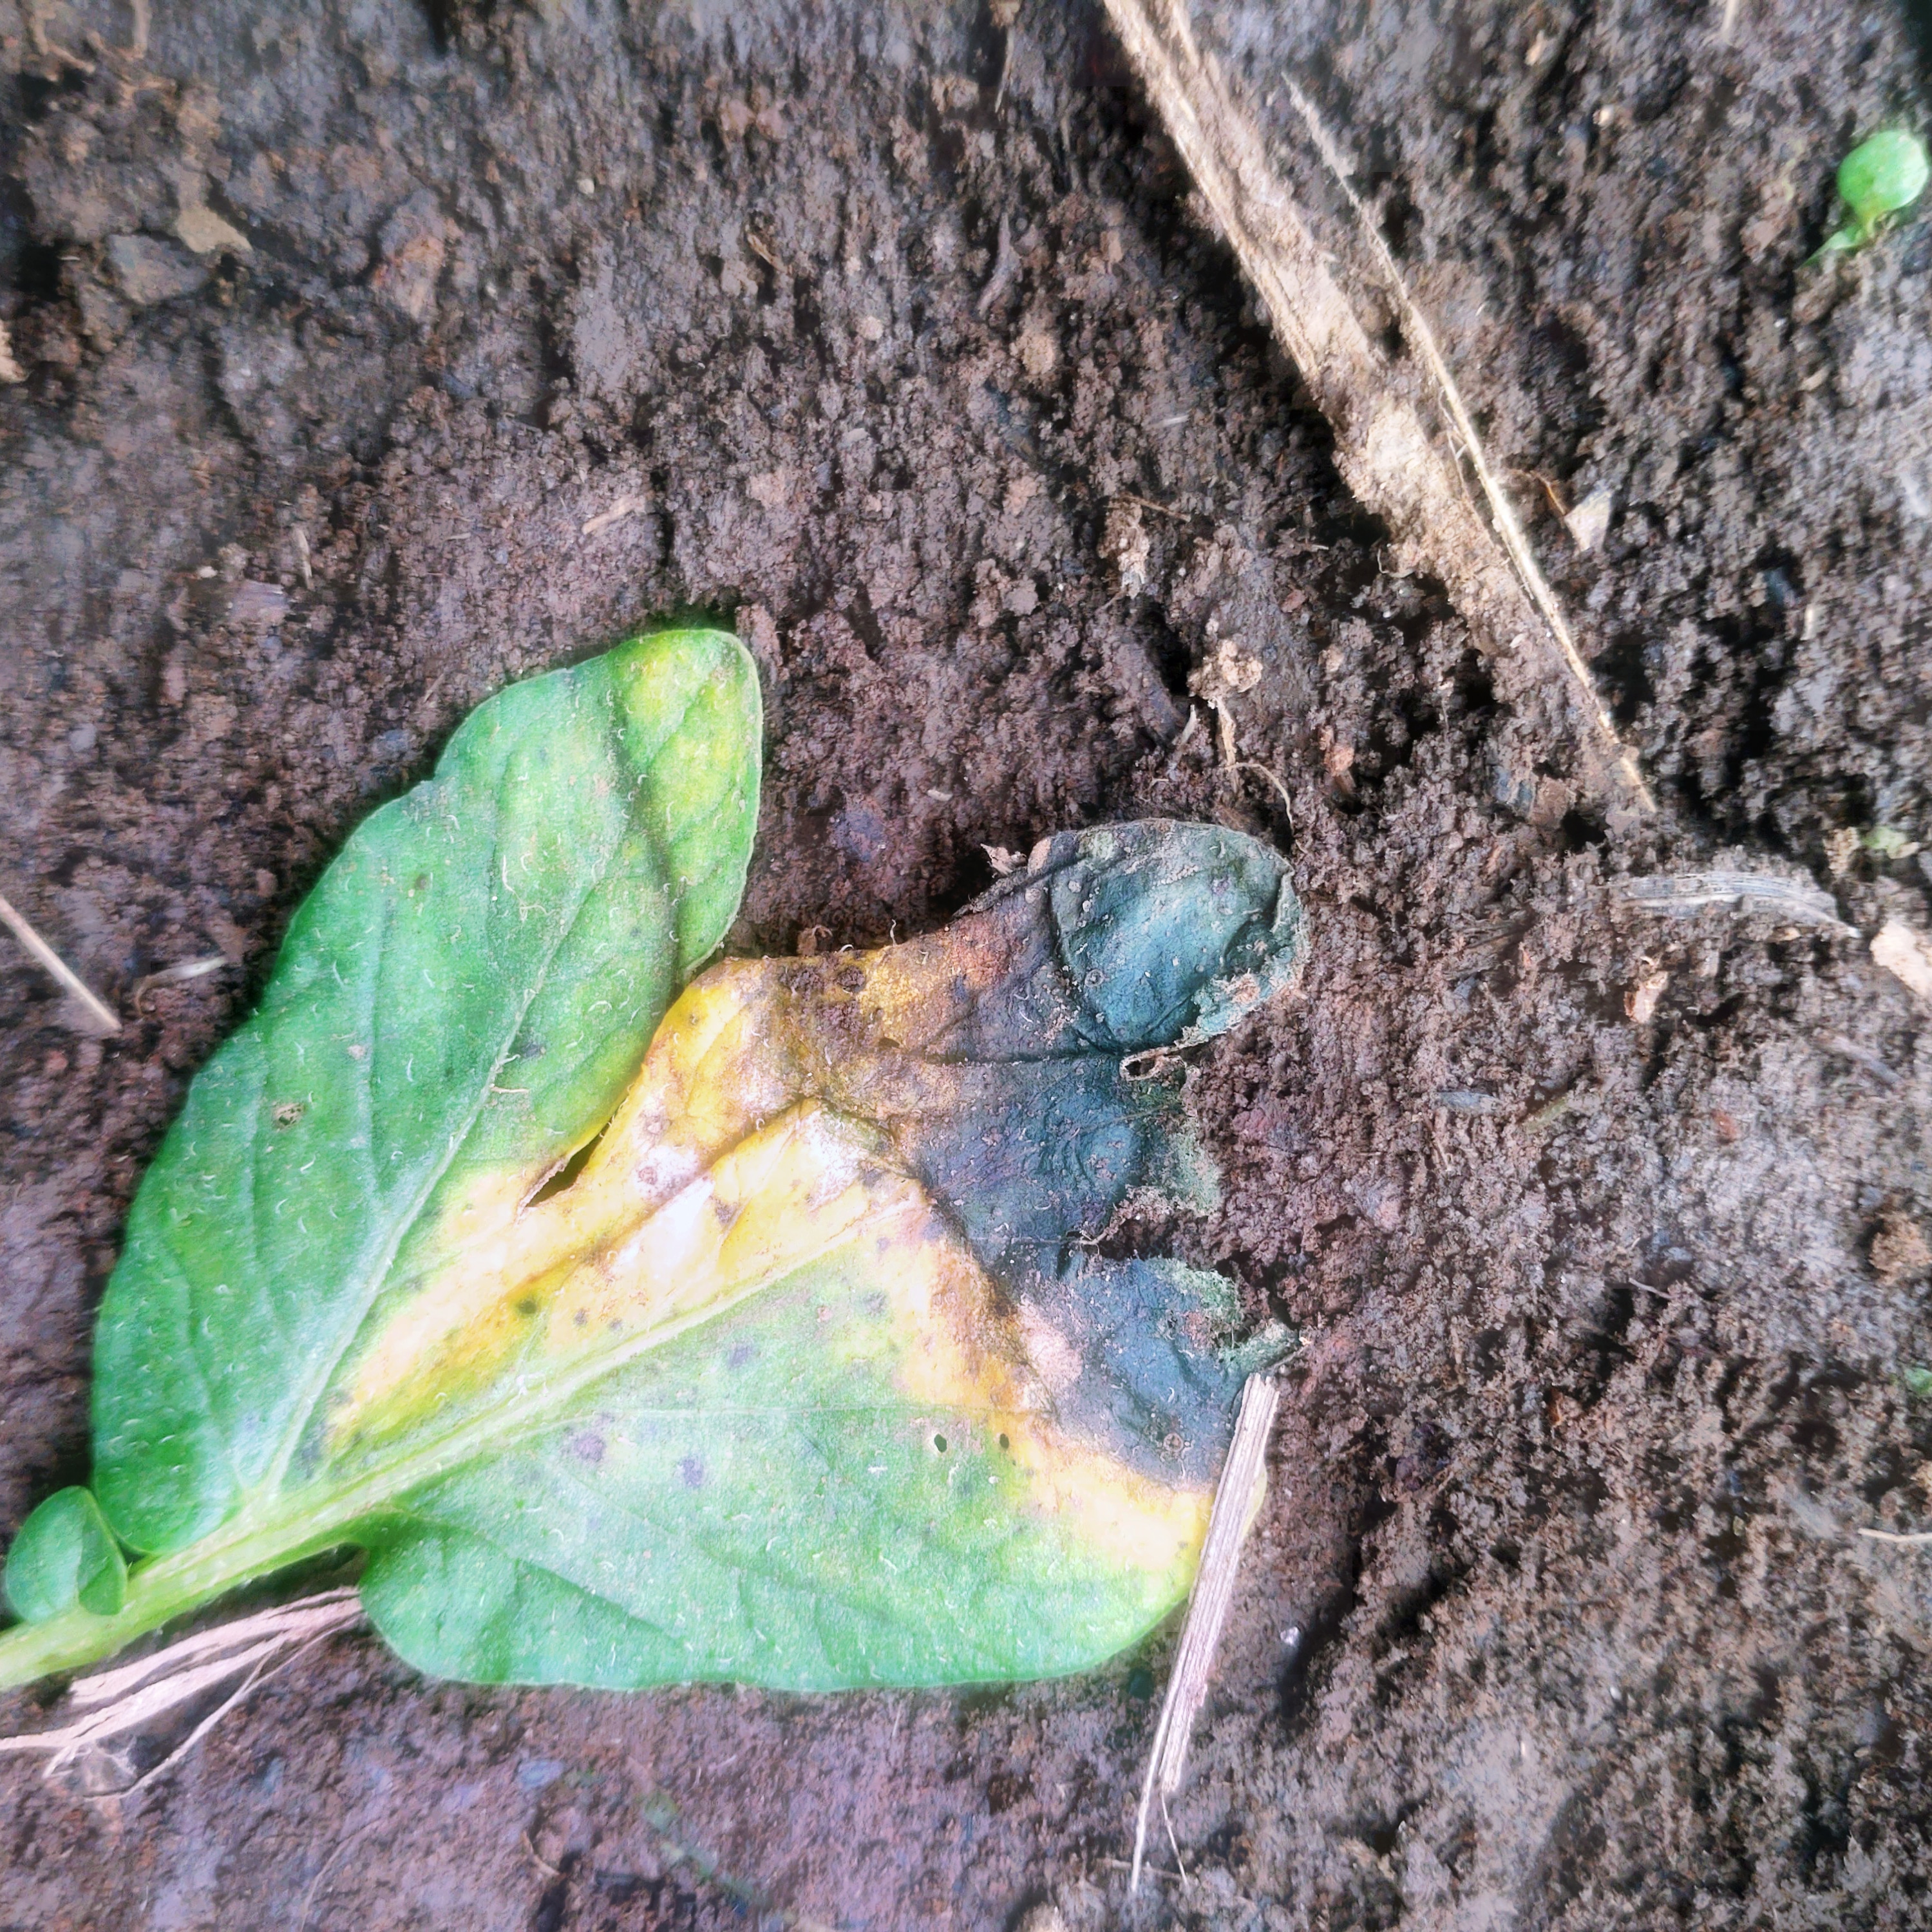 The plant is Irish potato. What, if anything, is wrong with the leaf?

late blight
